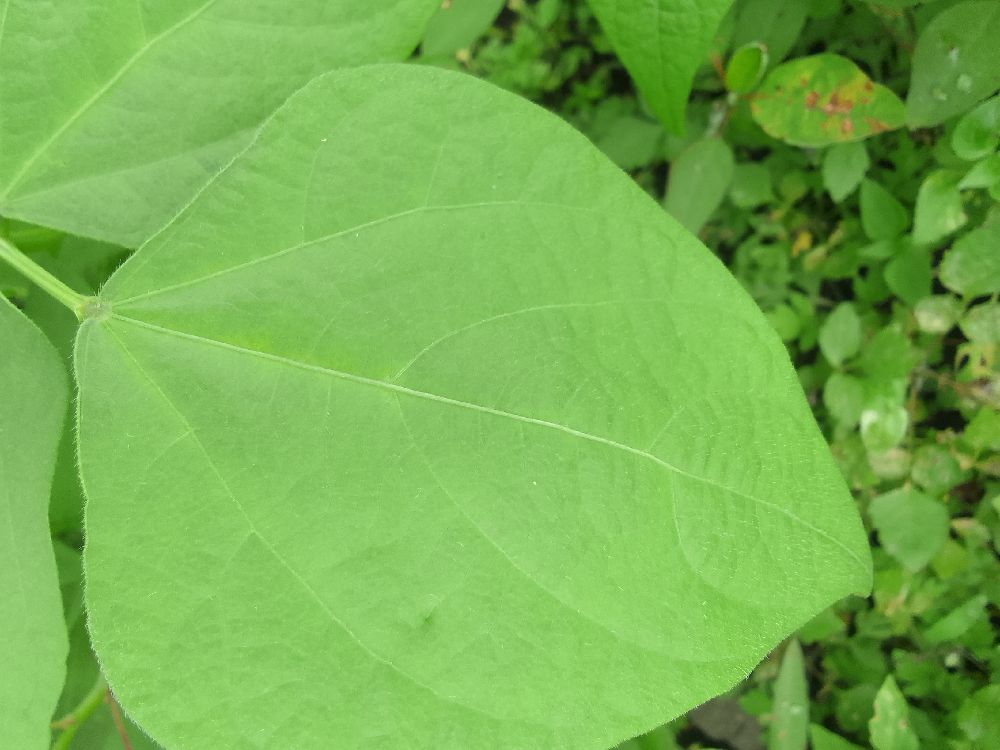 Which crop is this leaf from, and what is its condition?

common bean, healthy
